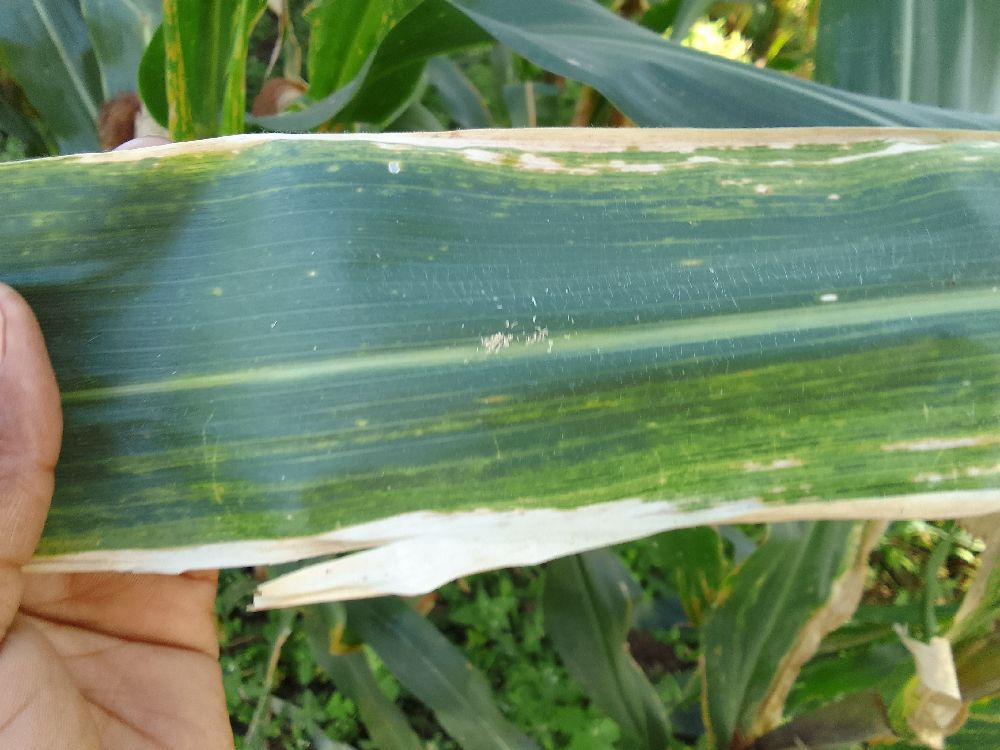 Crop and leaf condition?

maize, maize lethal necrosis
